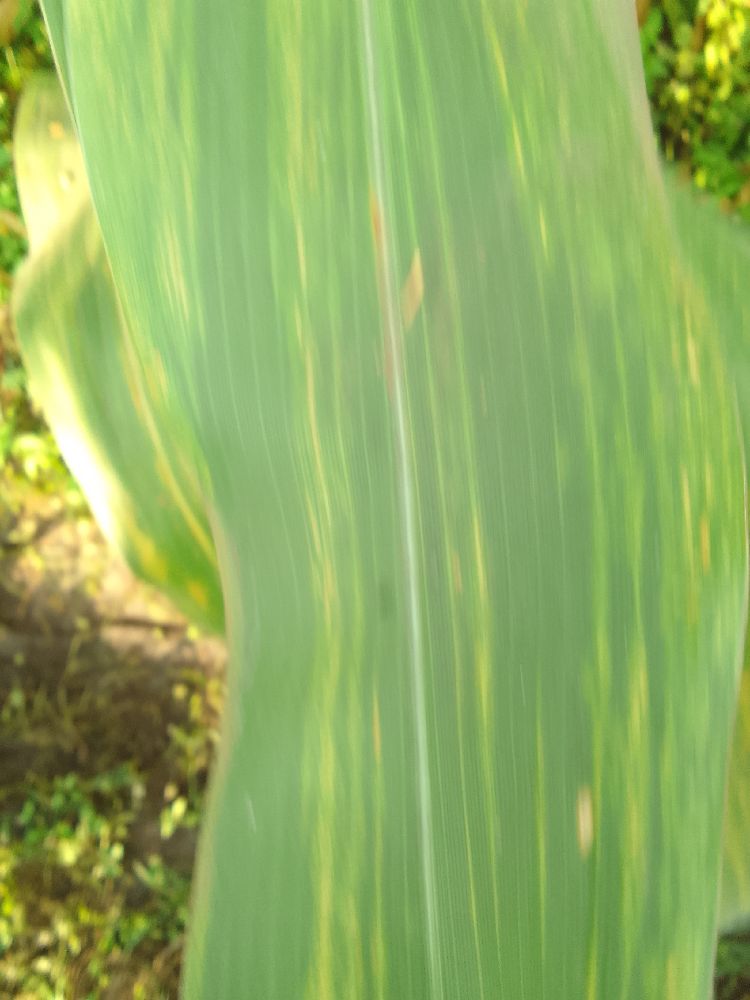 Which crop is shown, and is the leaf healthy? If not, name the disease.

maize, maize lethal necrosis
